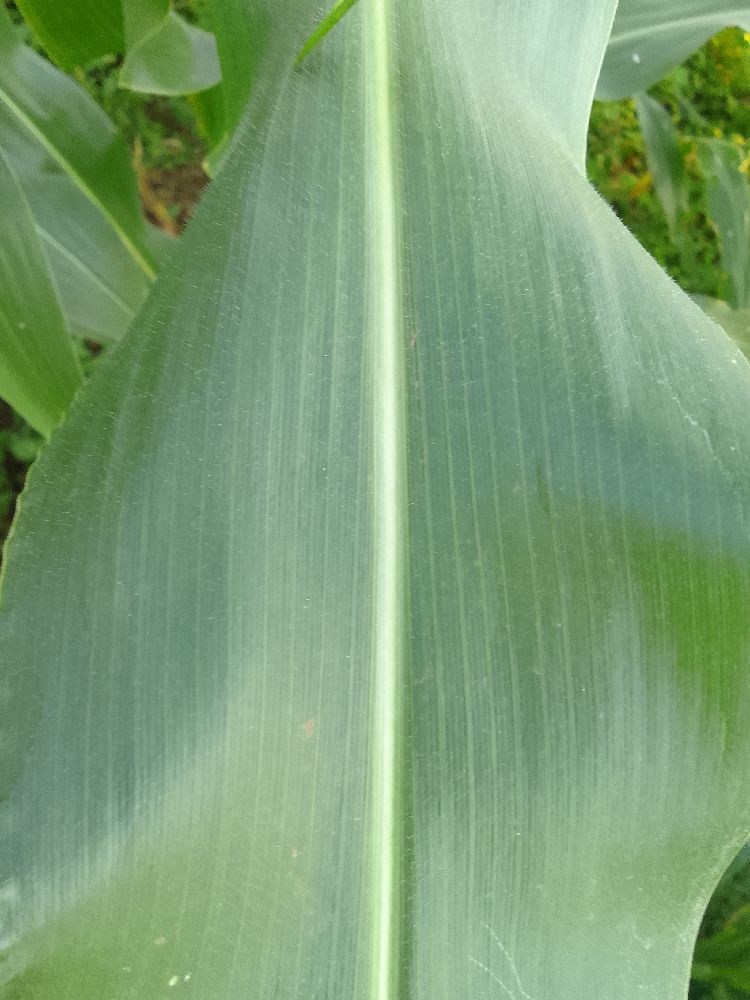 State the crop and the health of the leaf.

maize, healthy
